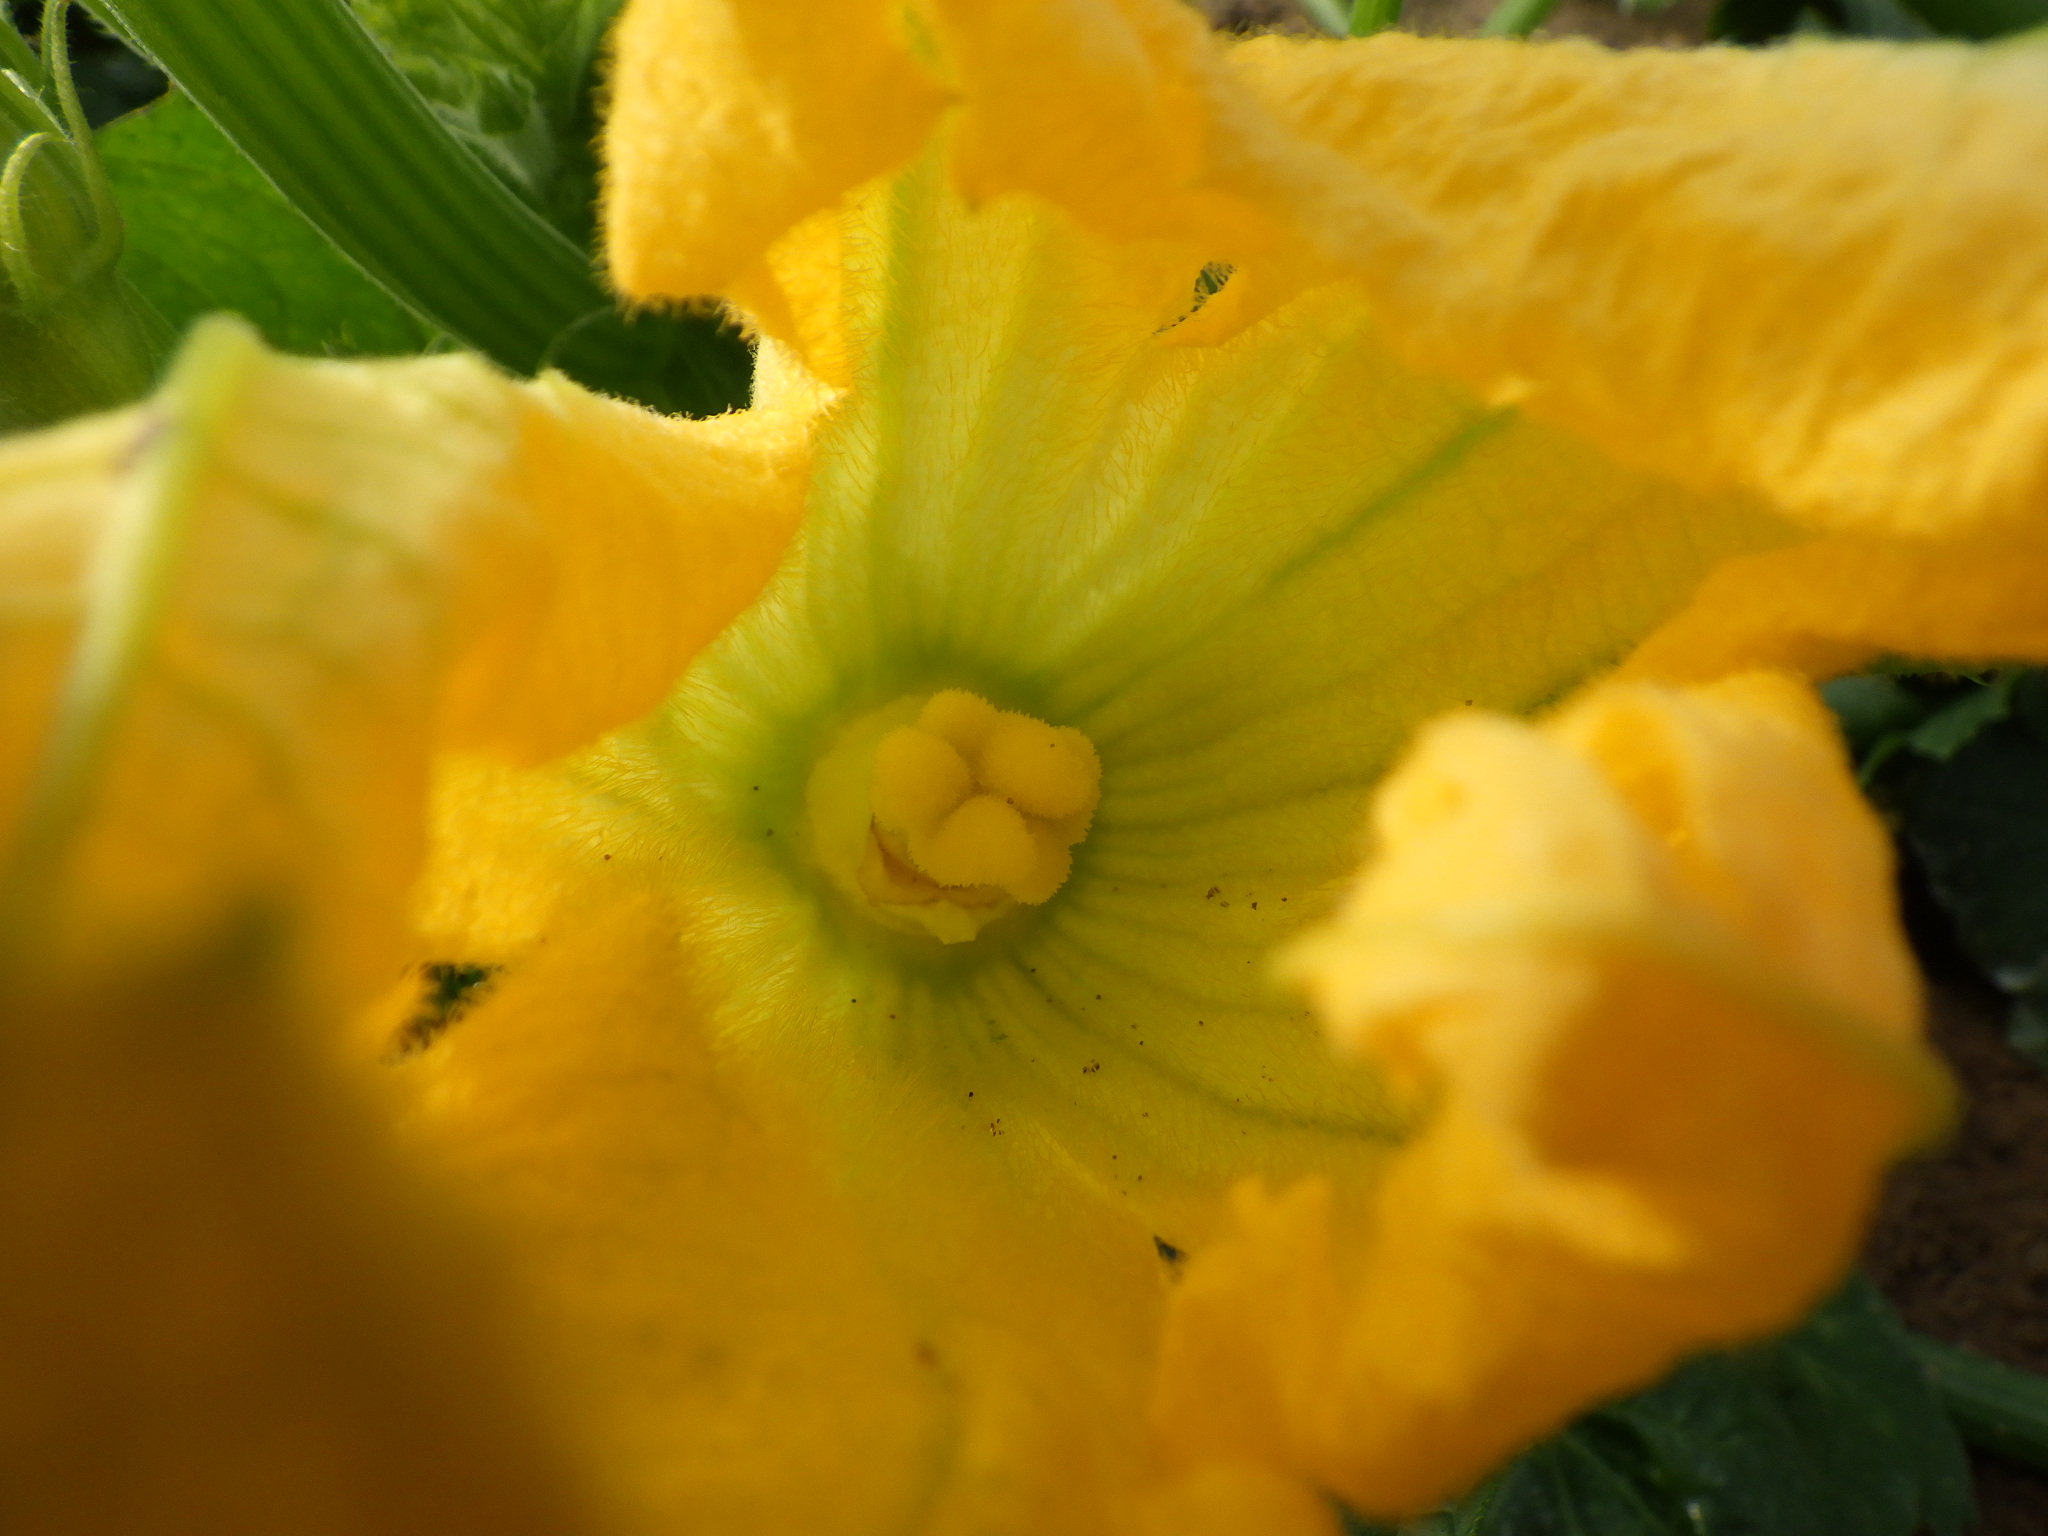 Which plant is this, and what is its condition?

zucchini, healthy
